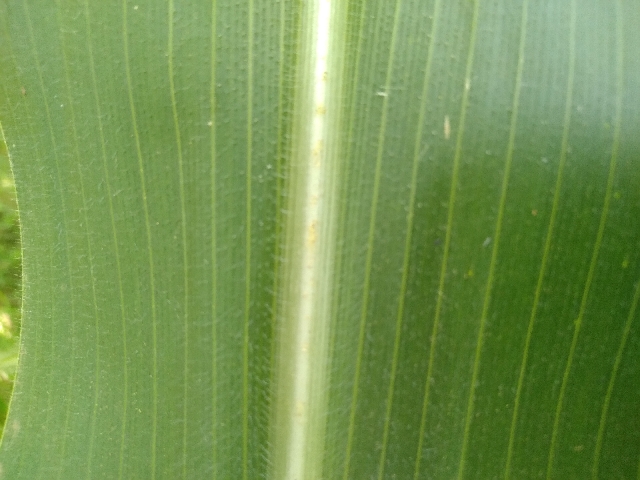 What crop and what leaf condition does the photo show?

maize, healthy
